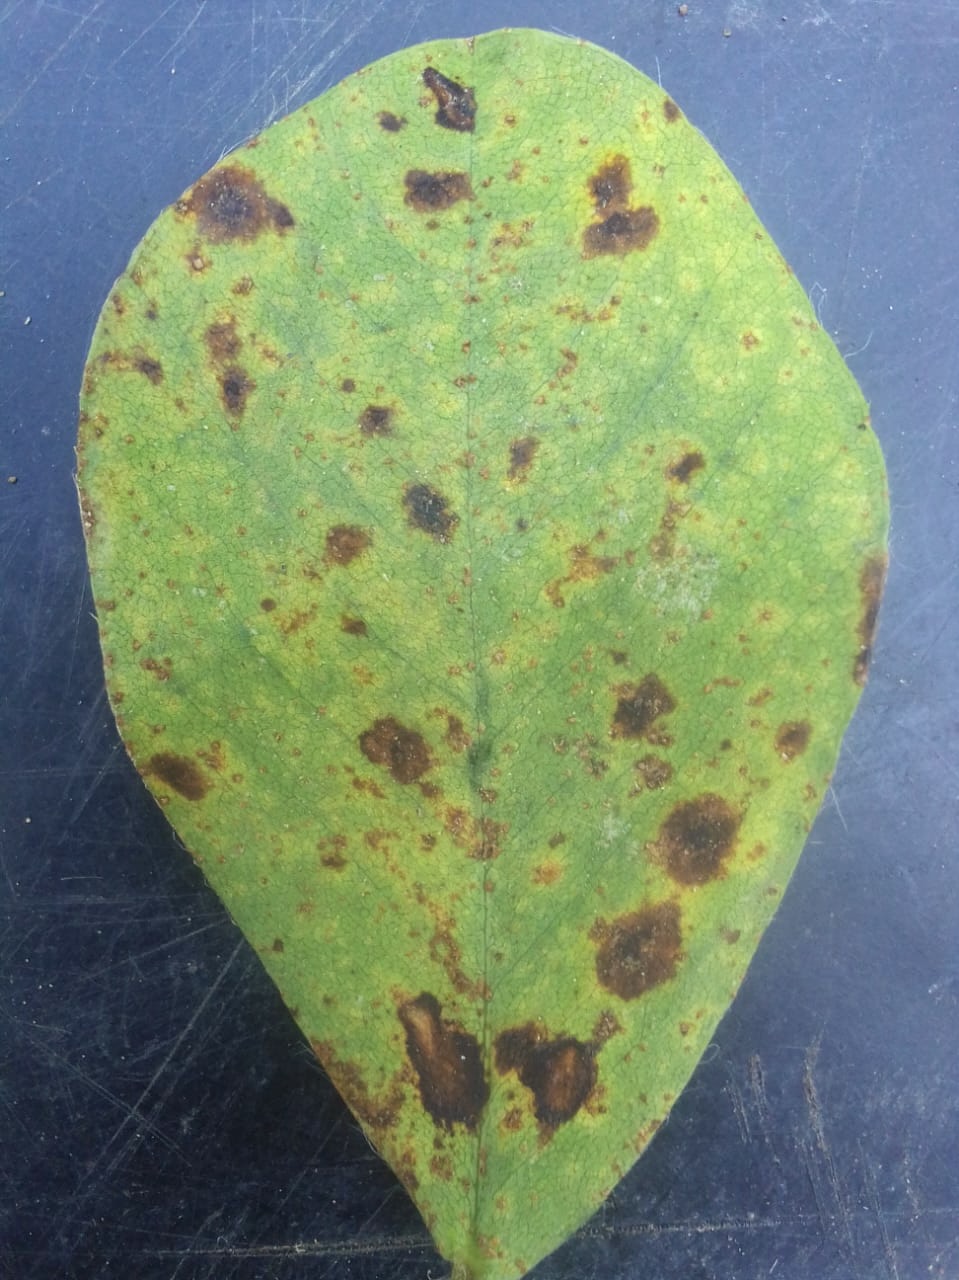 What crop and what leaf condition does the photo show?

peanut, passalora arachidicola
